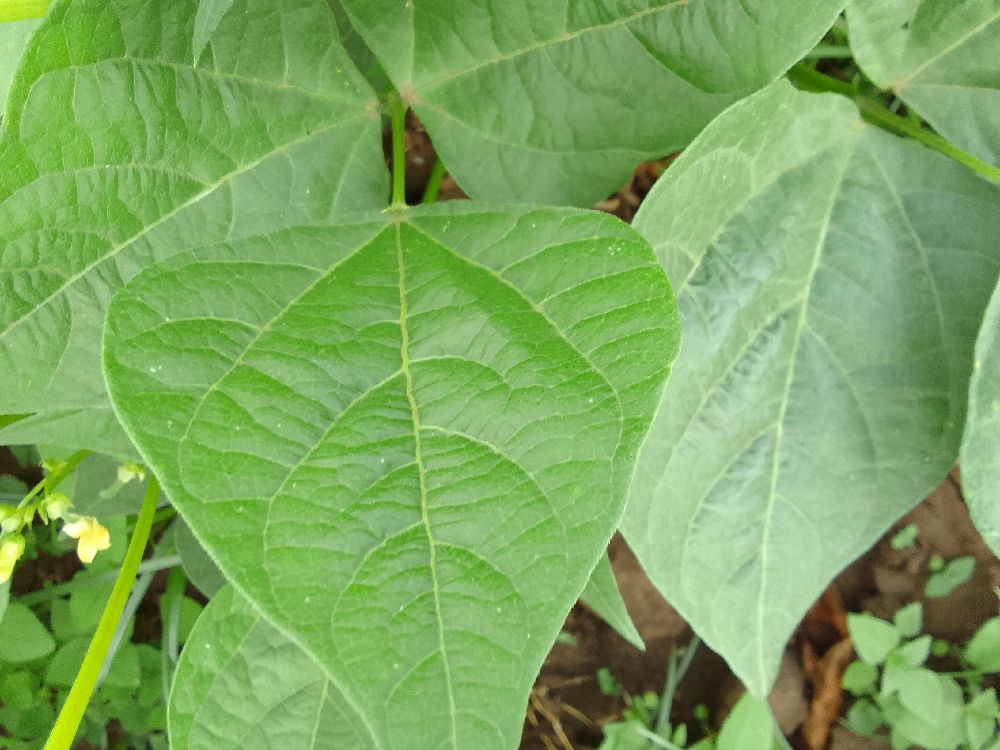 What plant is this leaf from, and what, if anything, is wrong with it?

common bean, healthy
